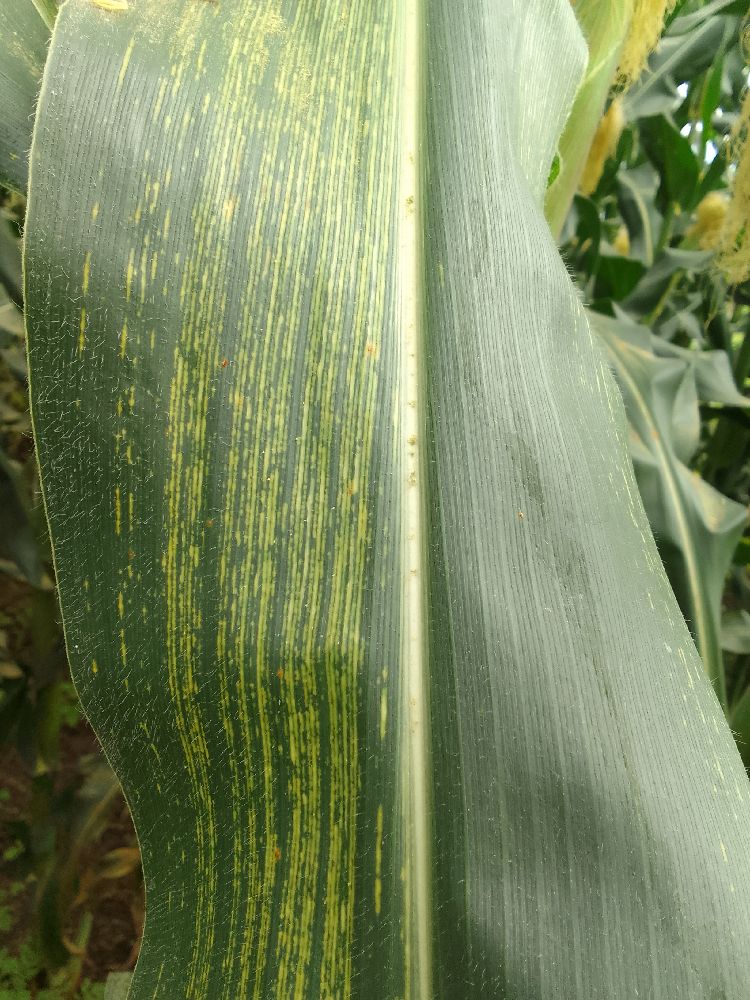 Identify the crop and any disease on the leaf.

maize, maize streak virus
